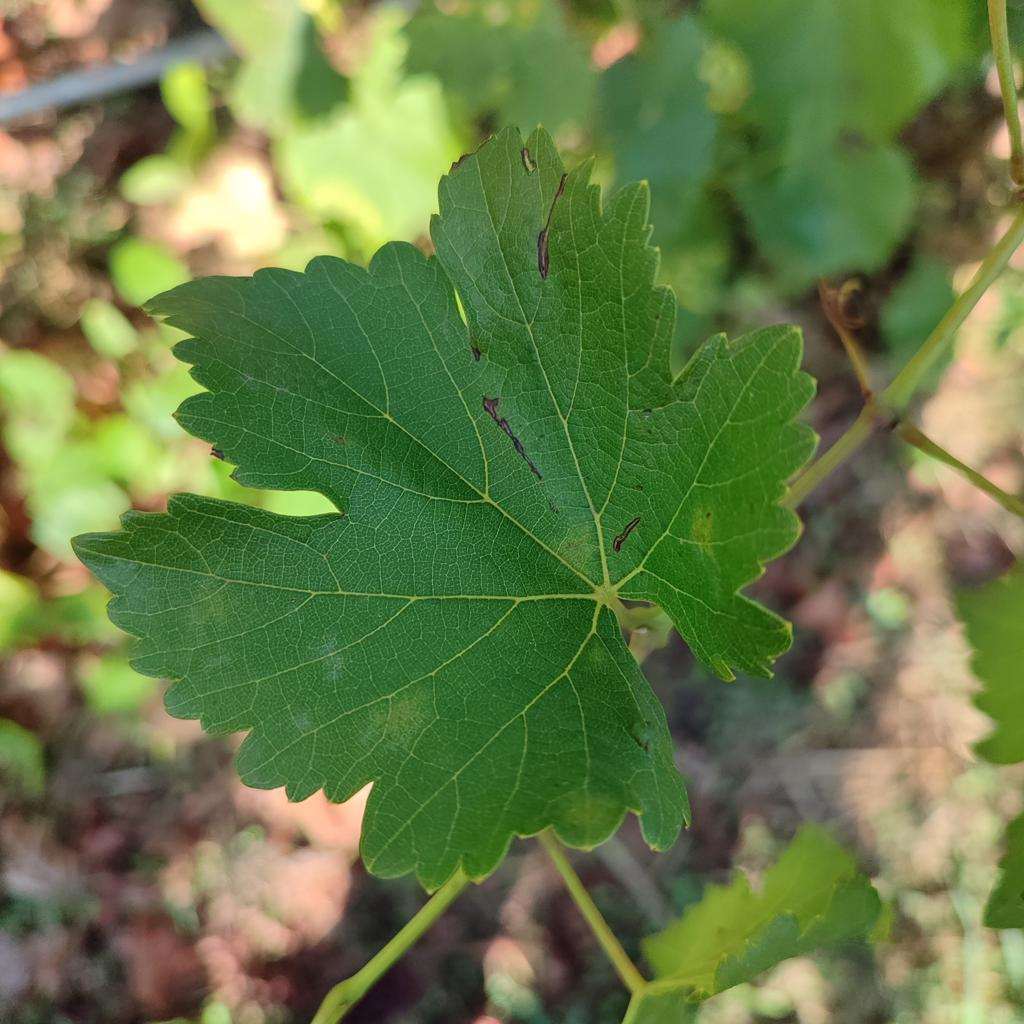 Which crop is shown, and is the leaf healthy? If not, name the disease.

grapevine, powdery mildew
